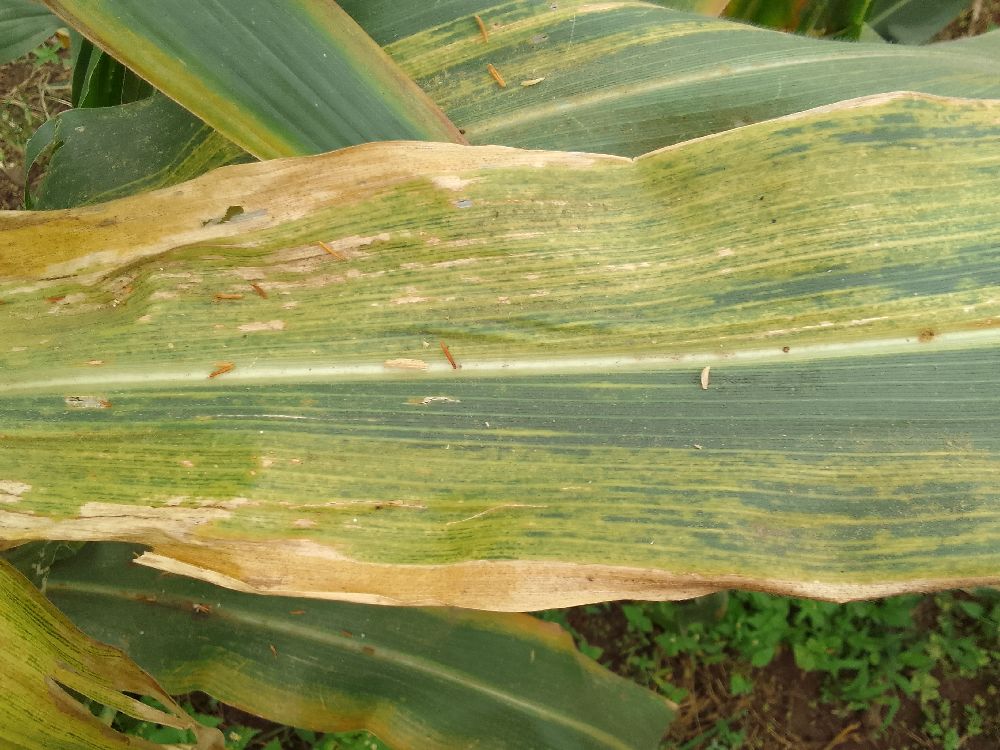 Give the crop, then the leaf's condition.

maize, maize lethal necrosis
